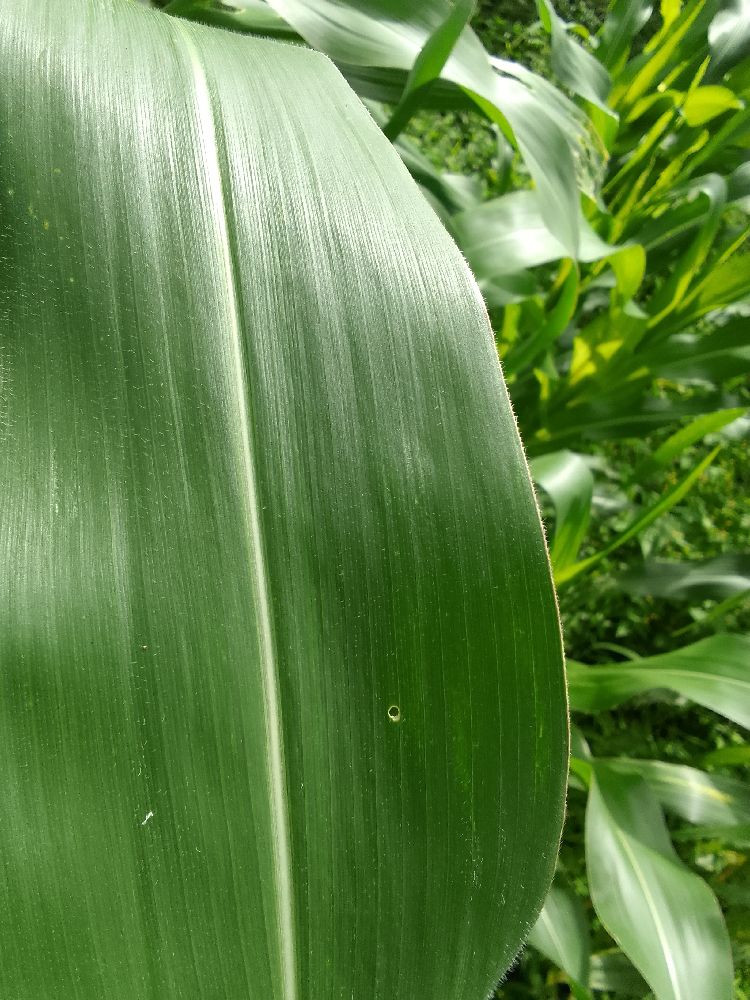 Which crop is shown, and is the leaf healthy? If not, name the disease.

maize, healthy
